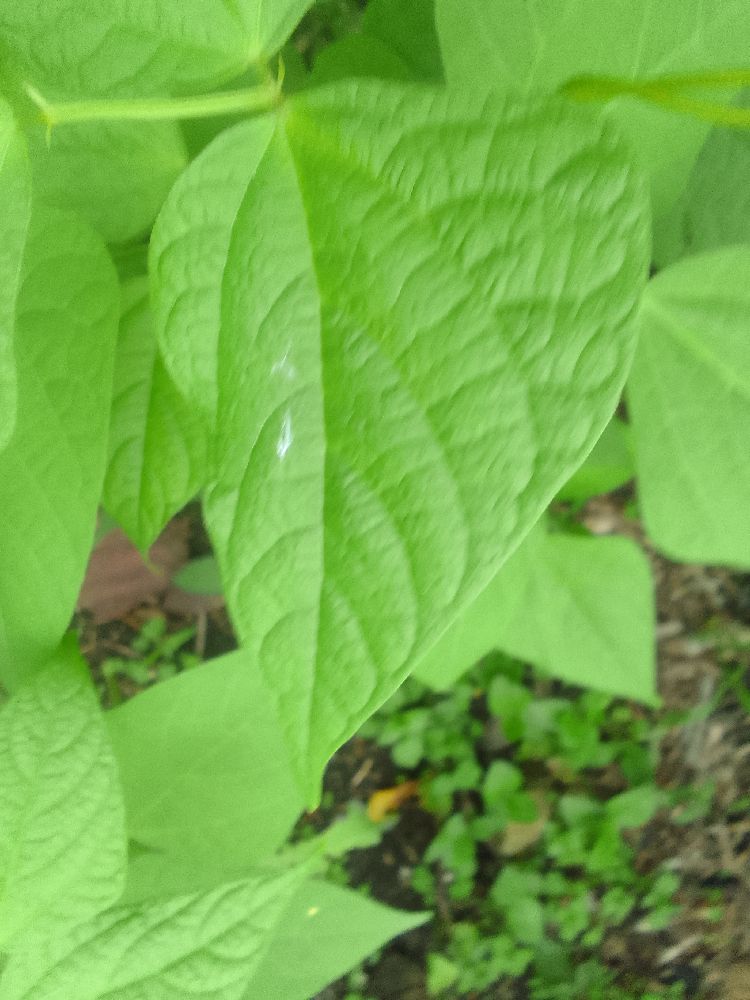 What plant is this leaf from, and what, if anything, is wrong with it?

common bean, healthy
